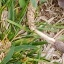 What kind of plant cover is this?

grass
